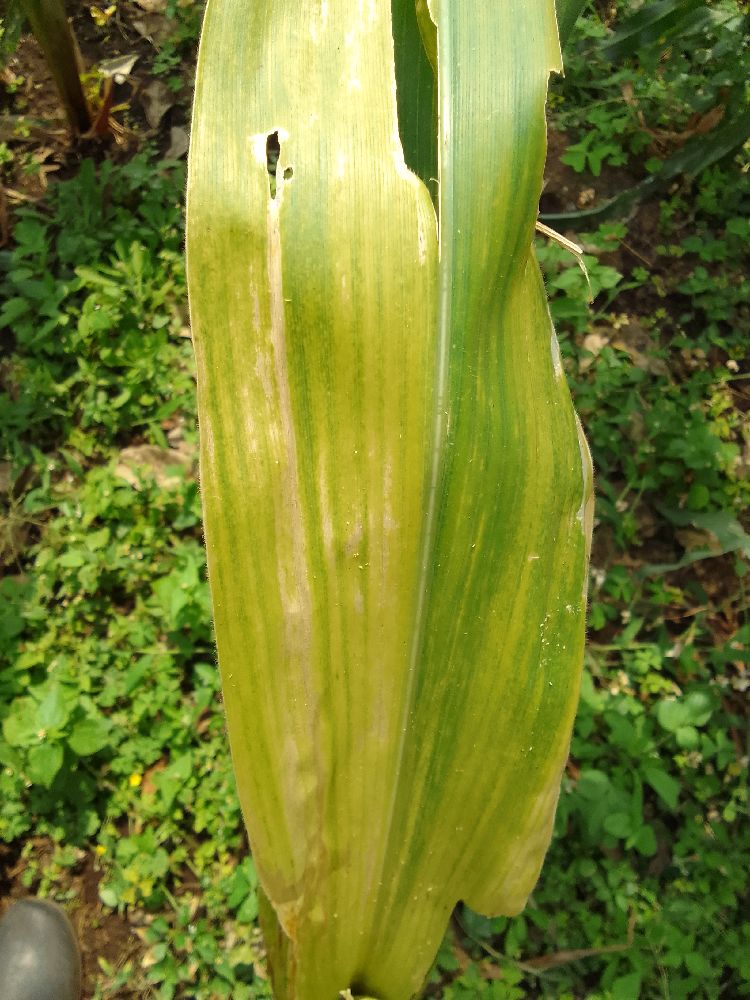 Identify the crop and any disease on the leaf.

maize, maize lethal necrosis
